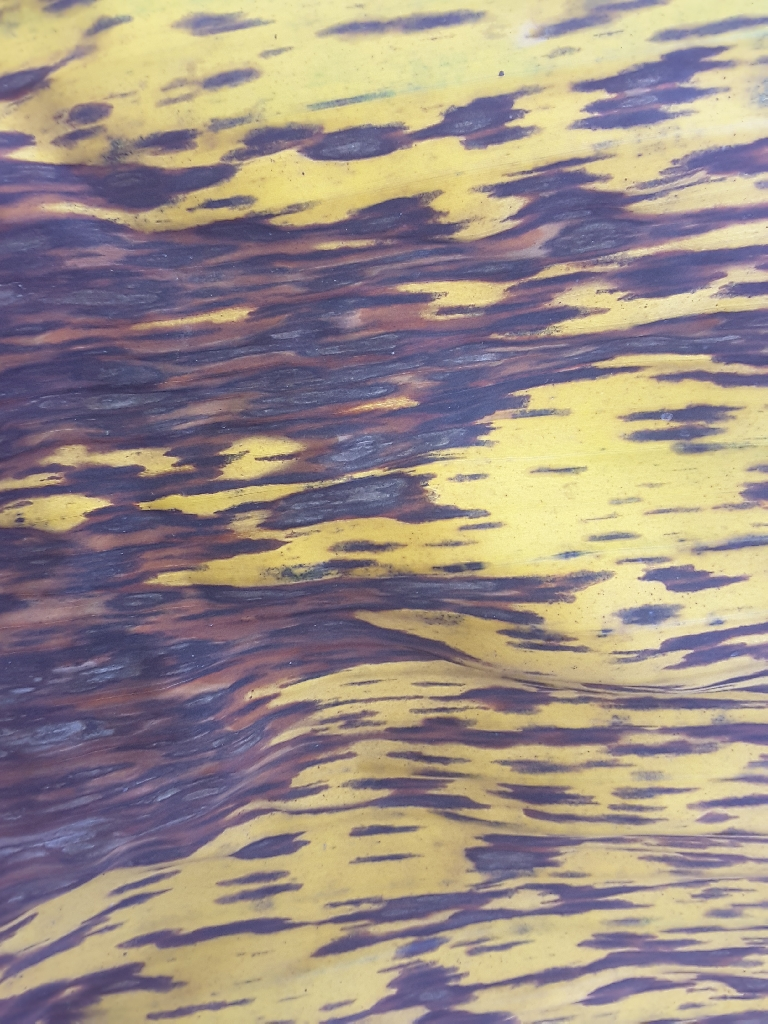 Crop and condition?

banana, black sigatoka
